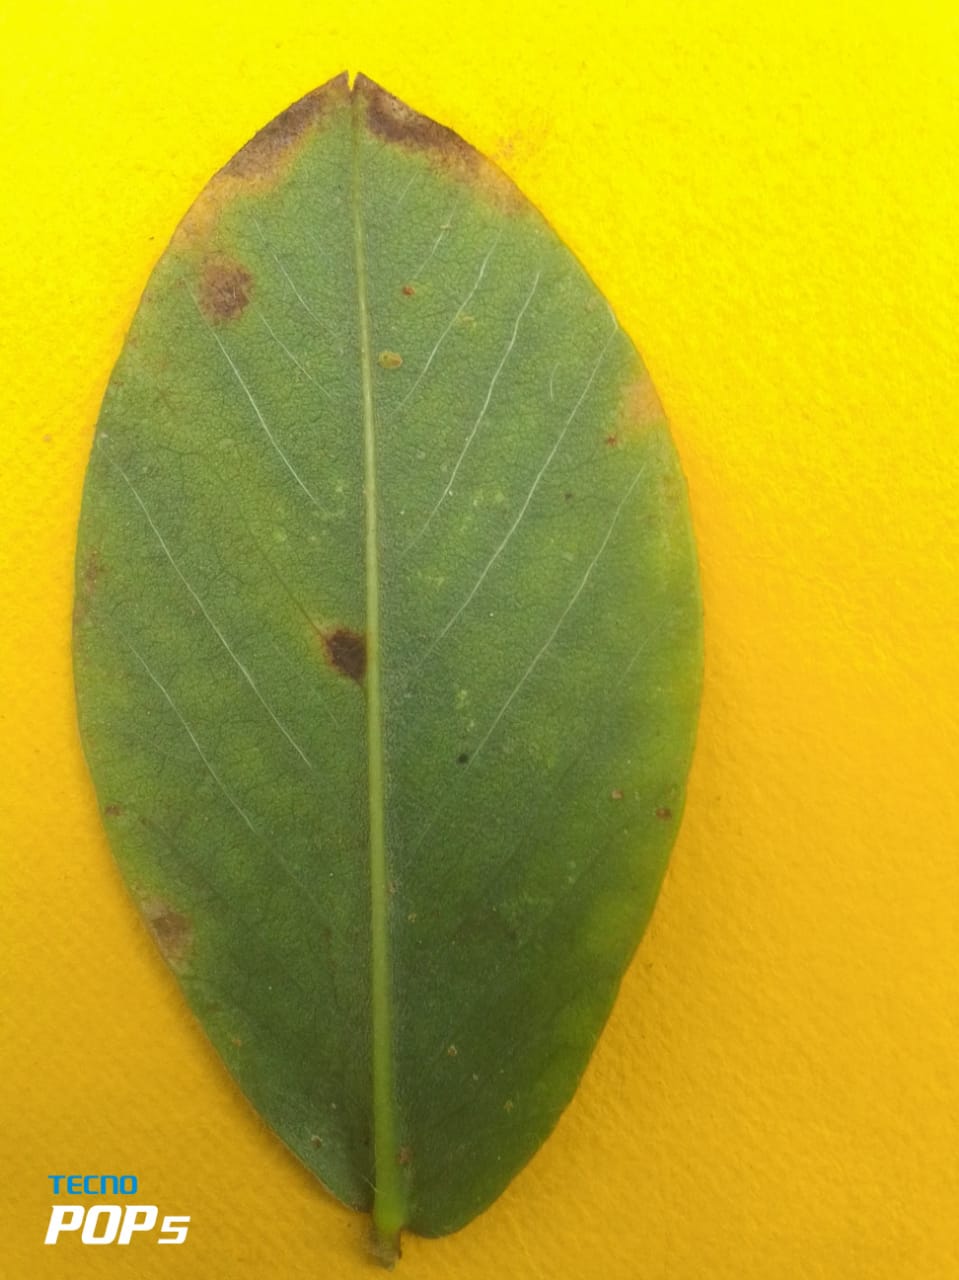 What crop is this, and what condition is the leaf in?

peanut, nothapassalora personata
